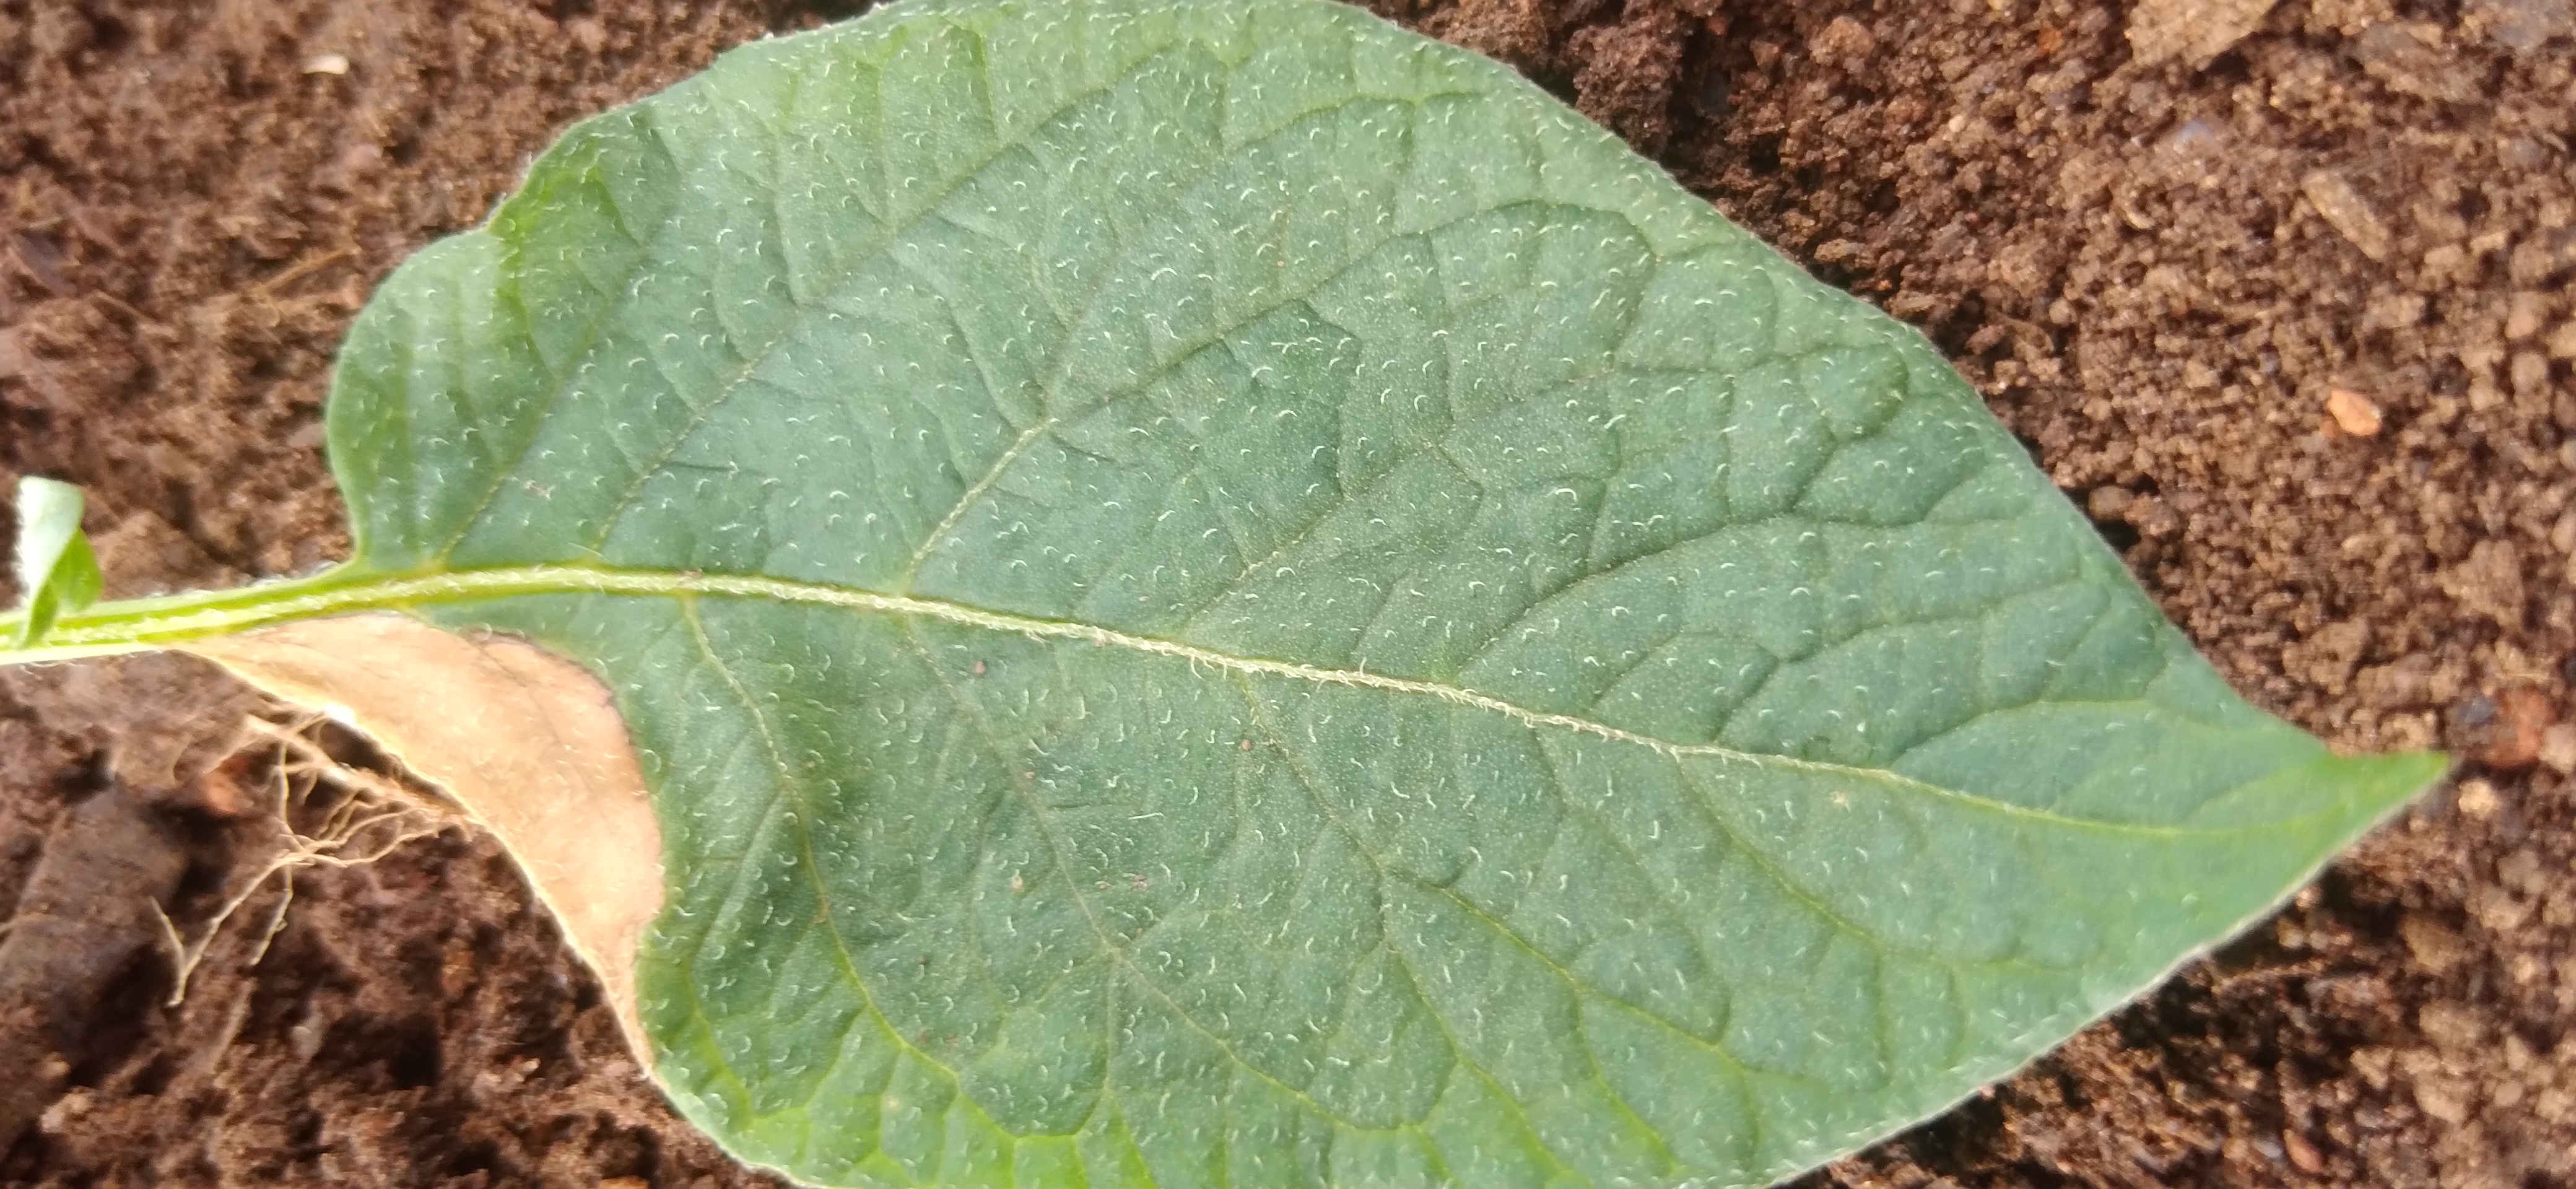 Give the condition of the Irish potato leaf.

early blight
